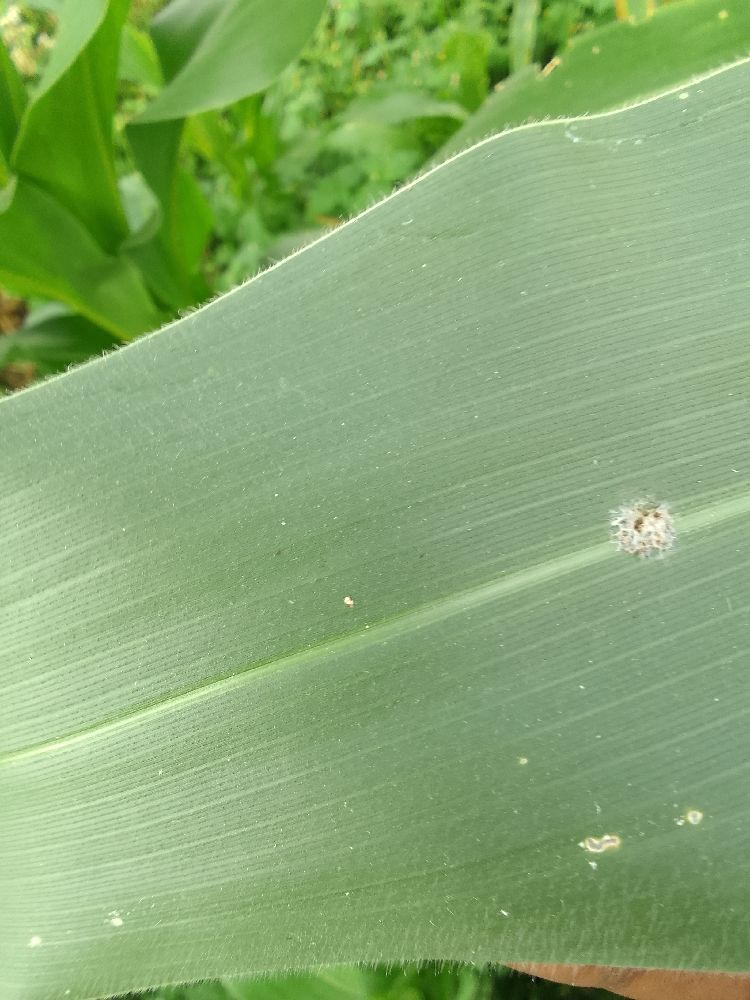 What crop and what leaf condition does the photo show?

maize, healthy
